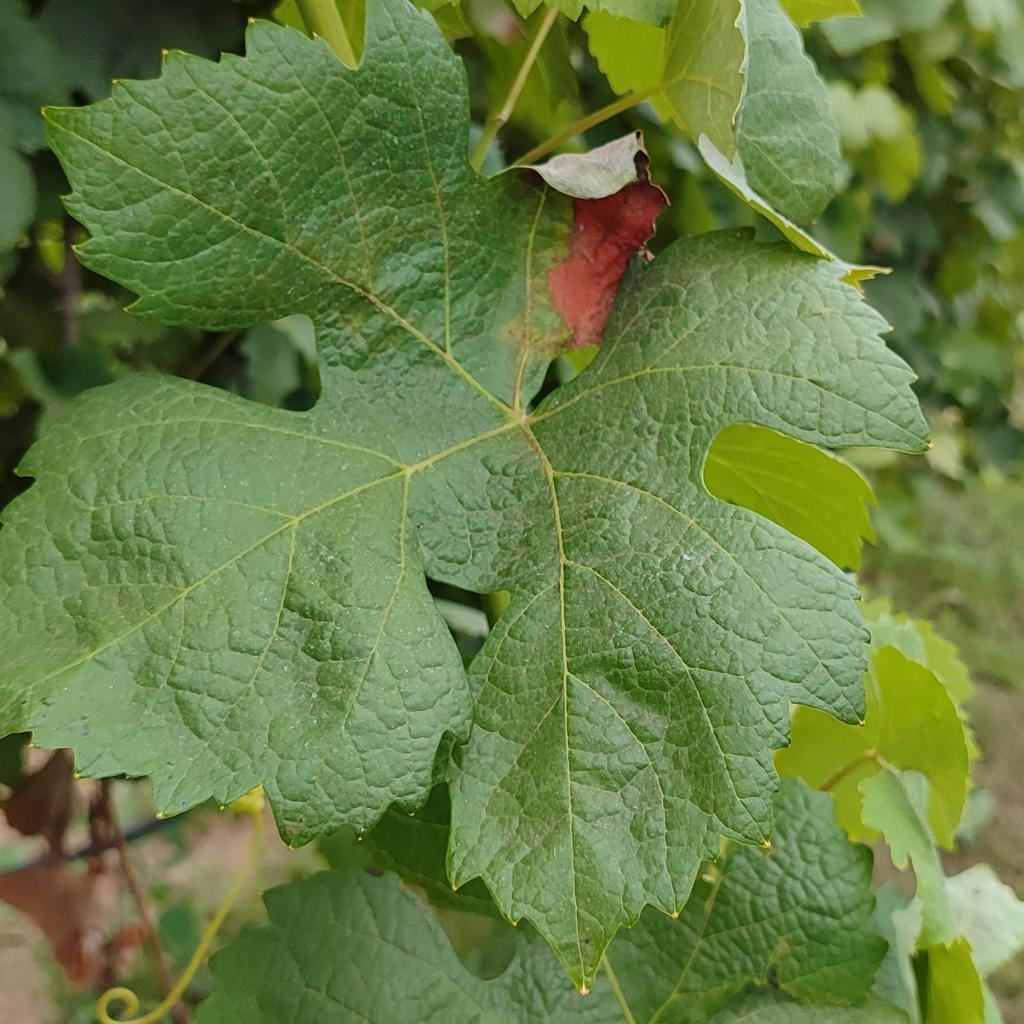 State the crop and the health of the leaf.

grapevine, downy mildew
